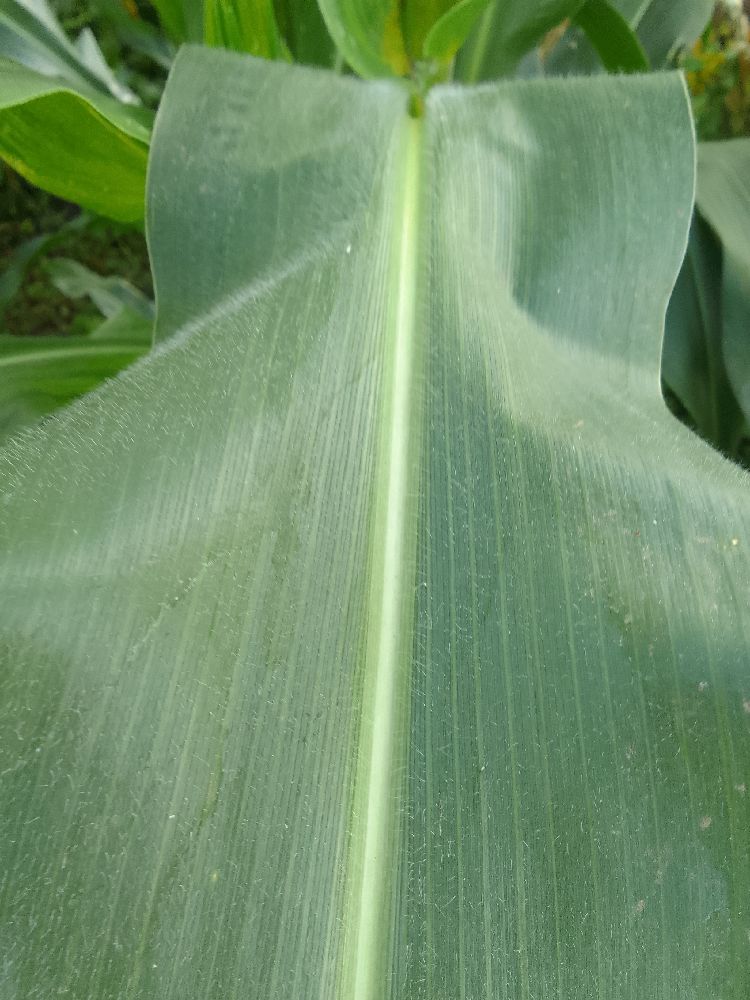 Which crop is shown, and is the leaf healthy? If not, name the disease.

maize, healthy
